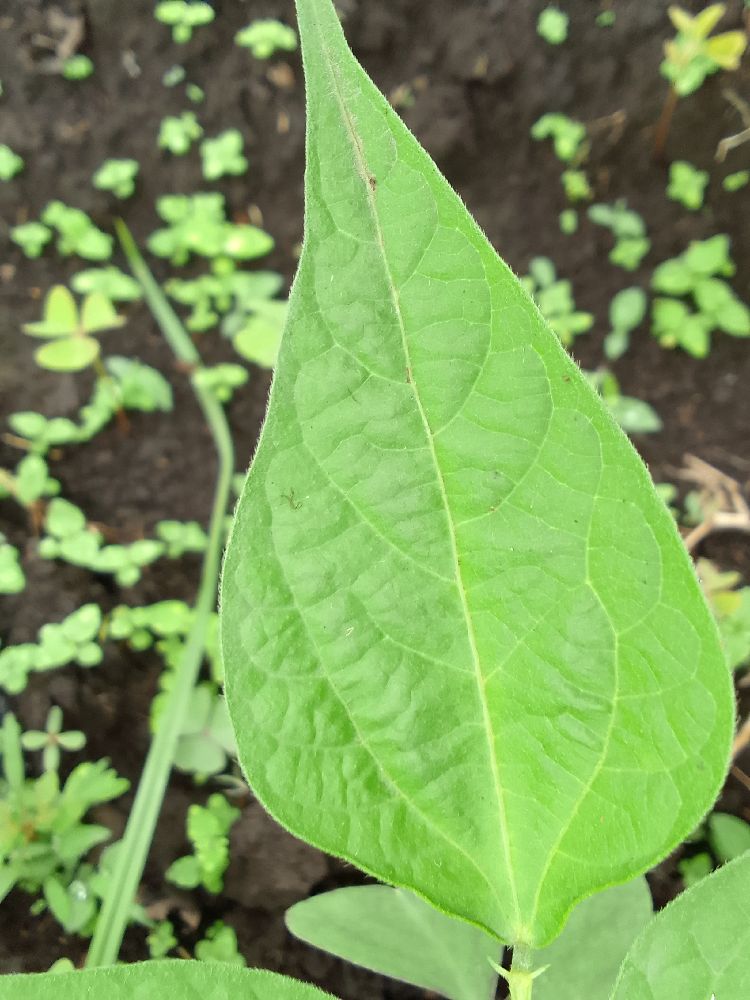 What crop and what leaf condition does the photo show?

common bean, healthy
